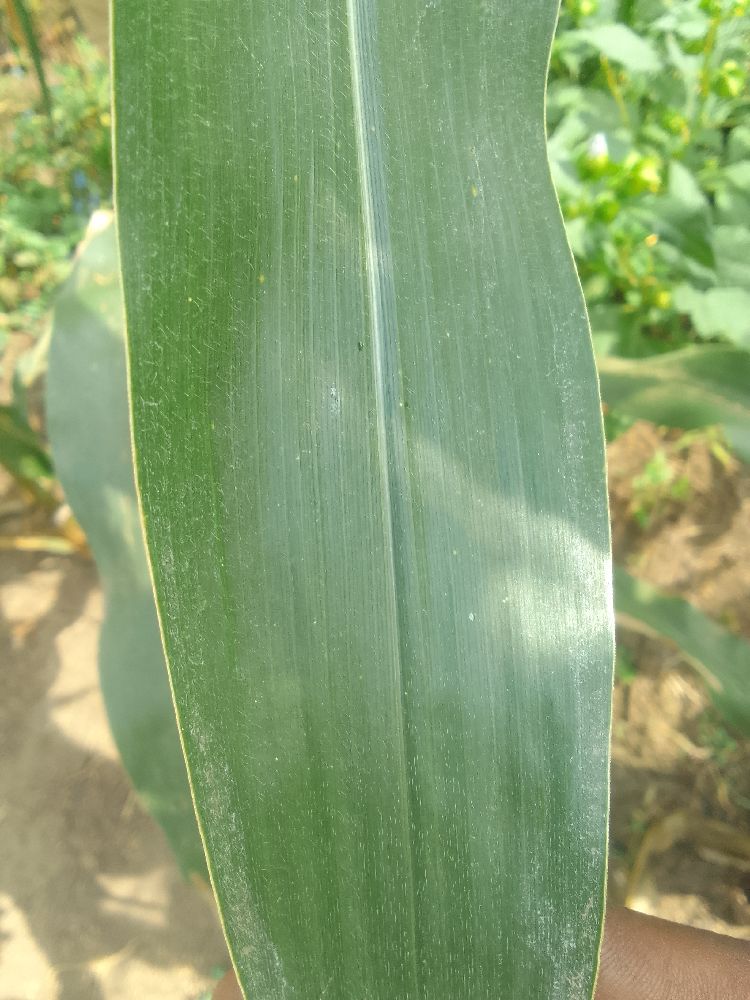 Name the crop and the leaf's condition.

maize, healthy
